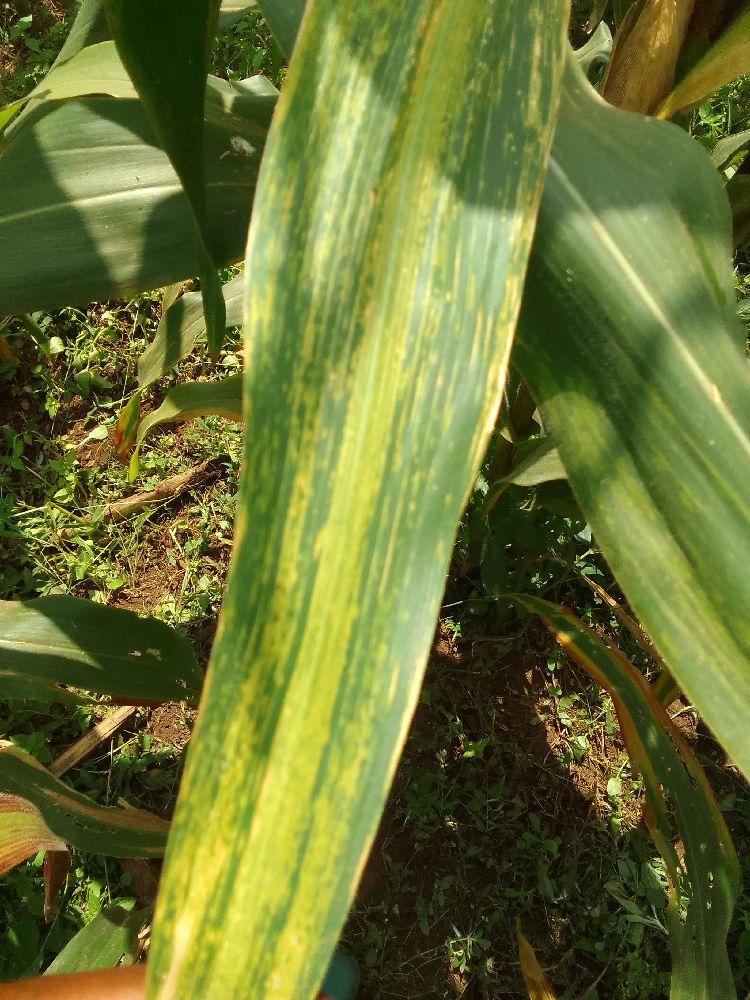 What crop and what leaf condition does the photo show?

maize, maize lethal necrosis
